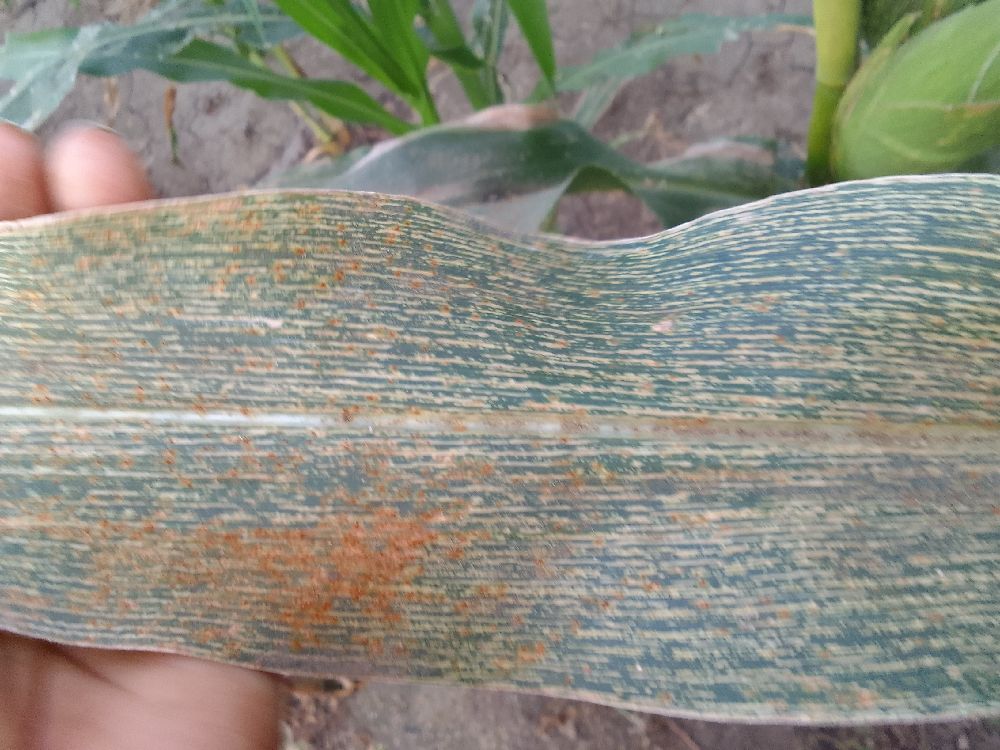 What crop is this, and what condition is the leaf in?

maize, maize streak virus
